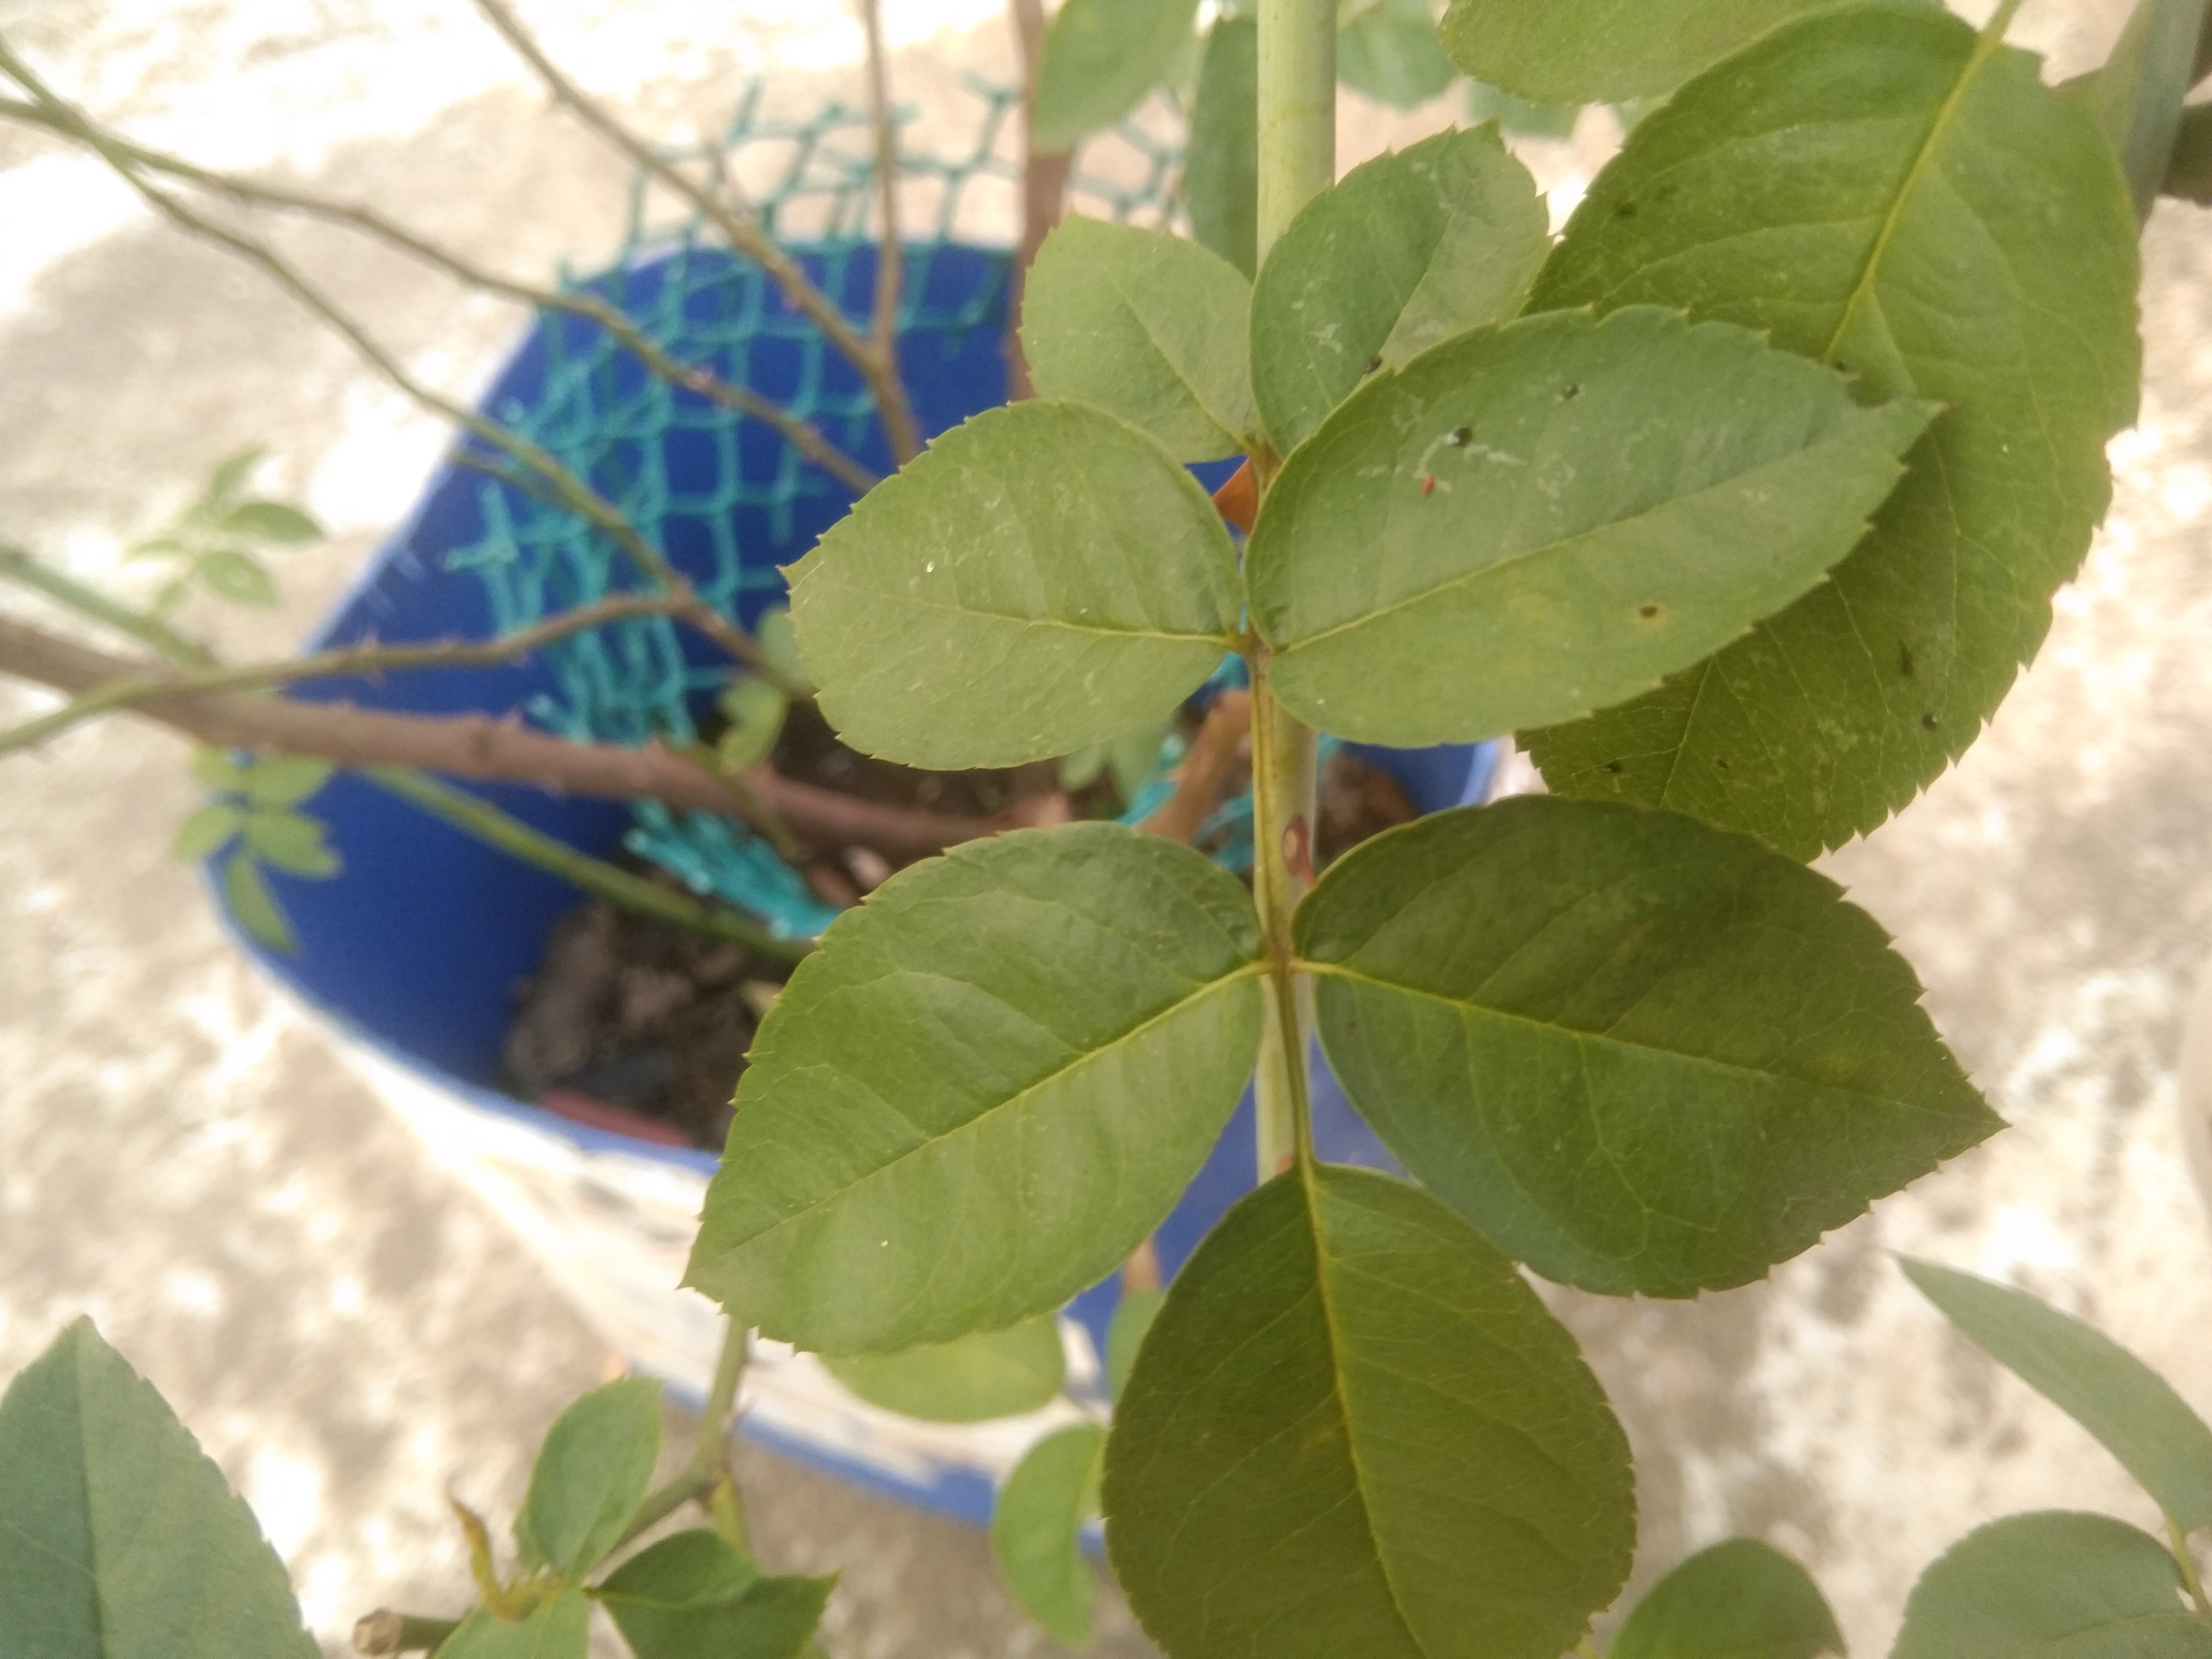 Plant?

rose
